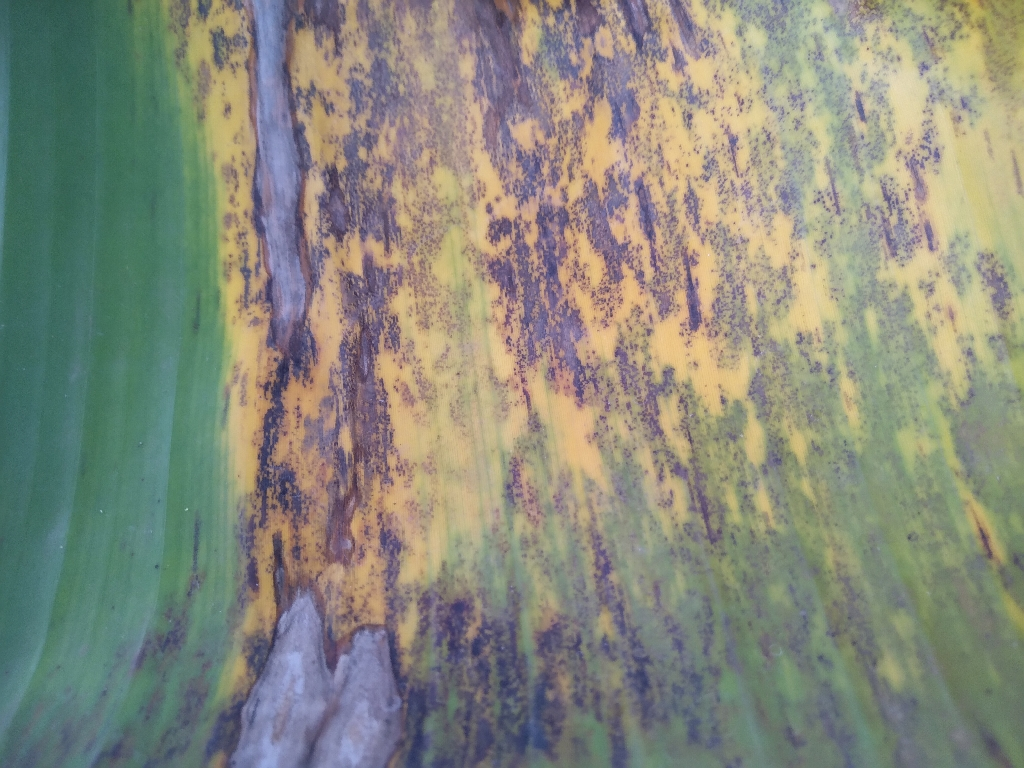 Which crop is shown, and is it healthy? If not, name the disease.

banana, black sigatoka
